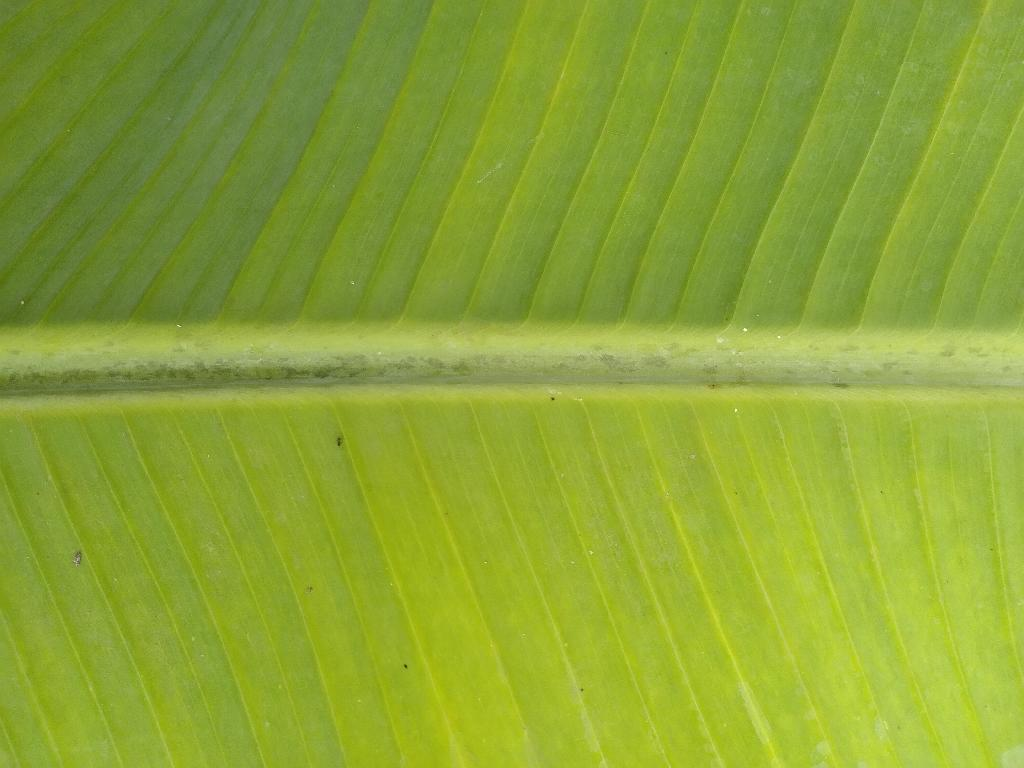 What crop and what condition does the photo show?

banana, healthy
